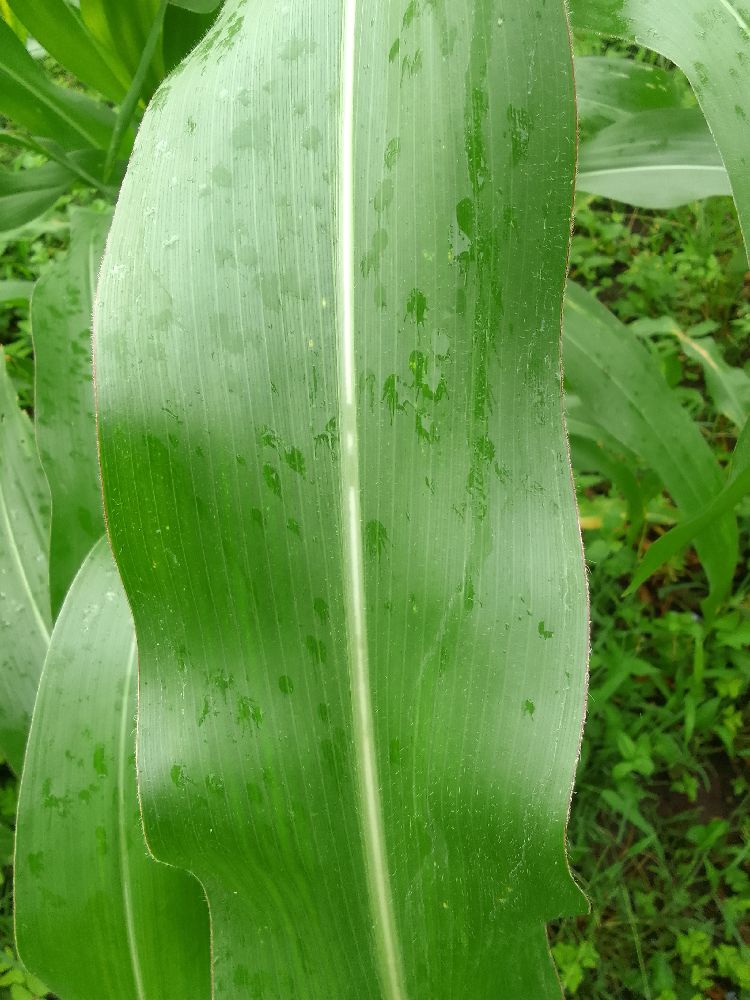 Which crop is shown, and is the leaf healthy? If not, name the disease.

maize, healthy
